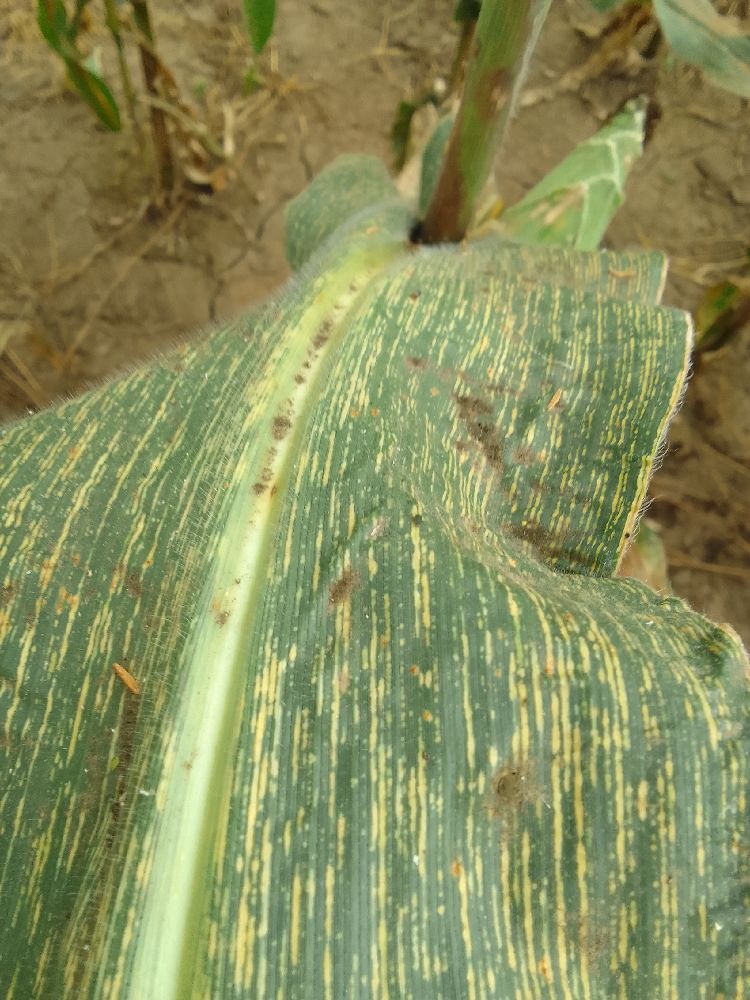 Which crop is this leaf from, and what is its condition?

maize, maize streak virus
